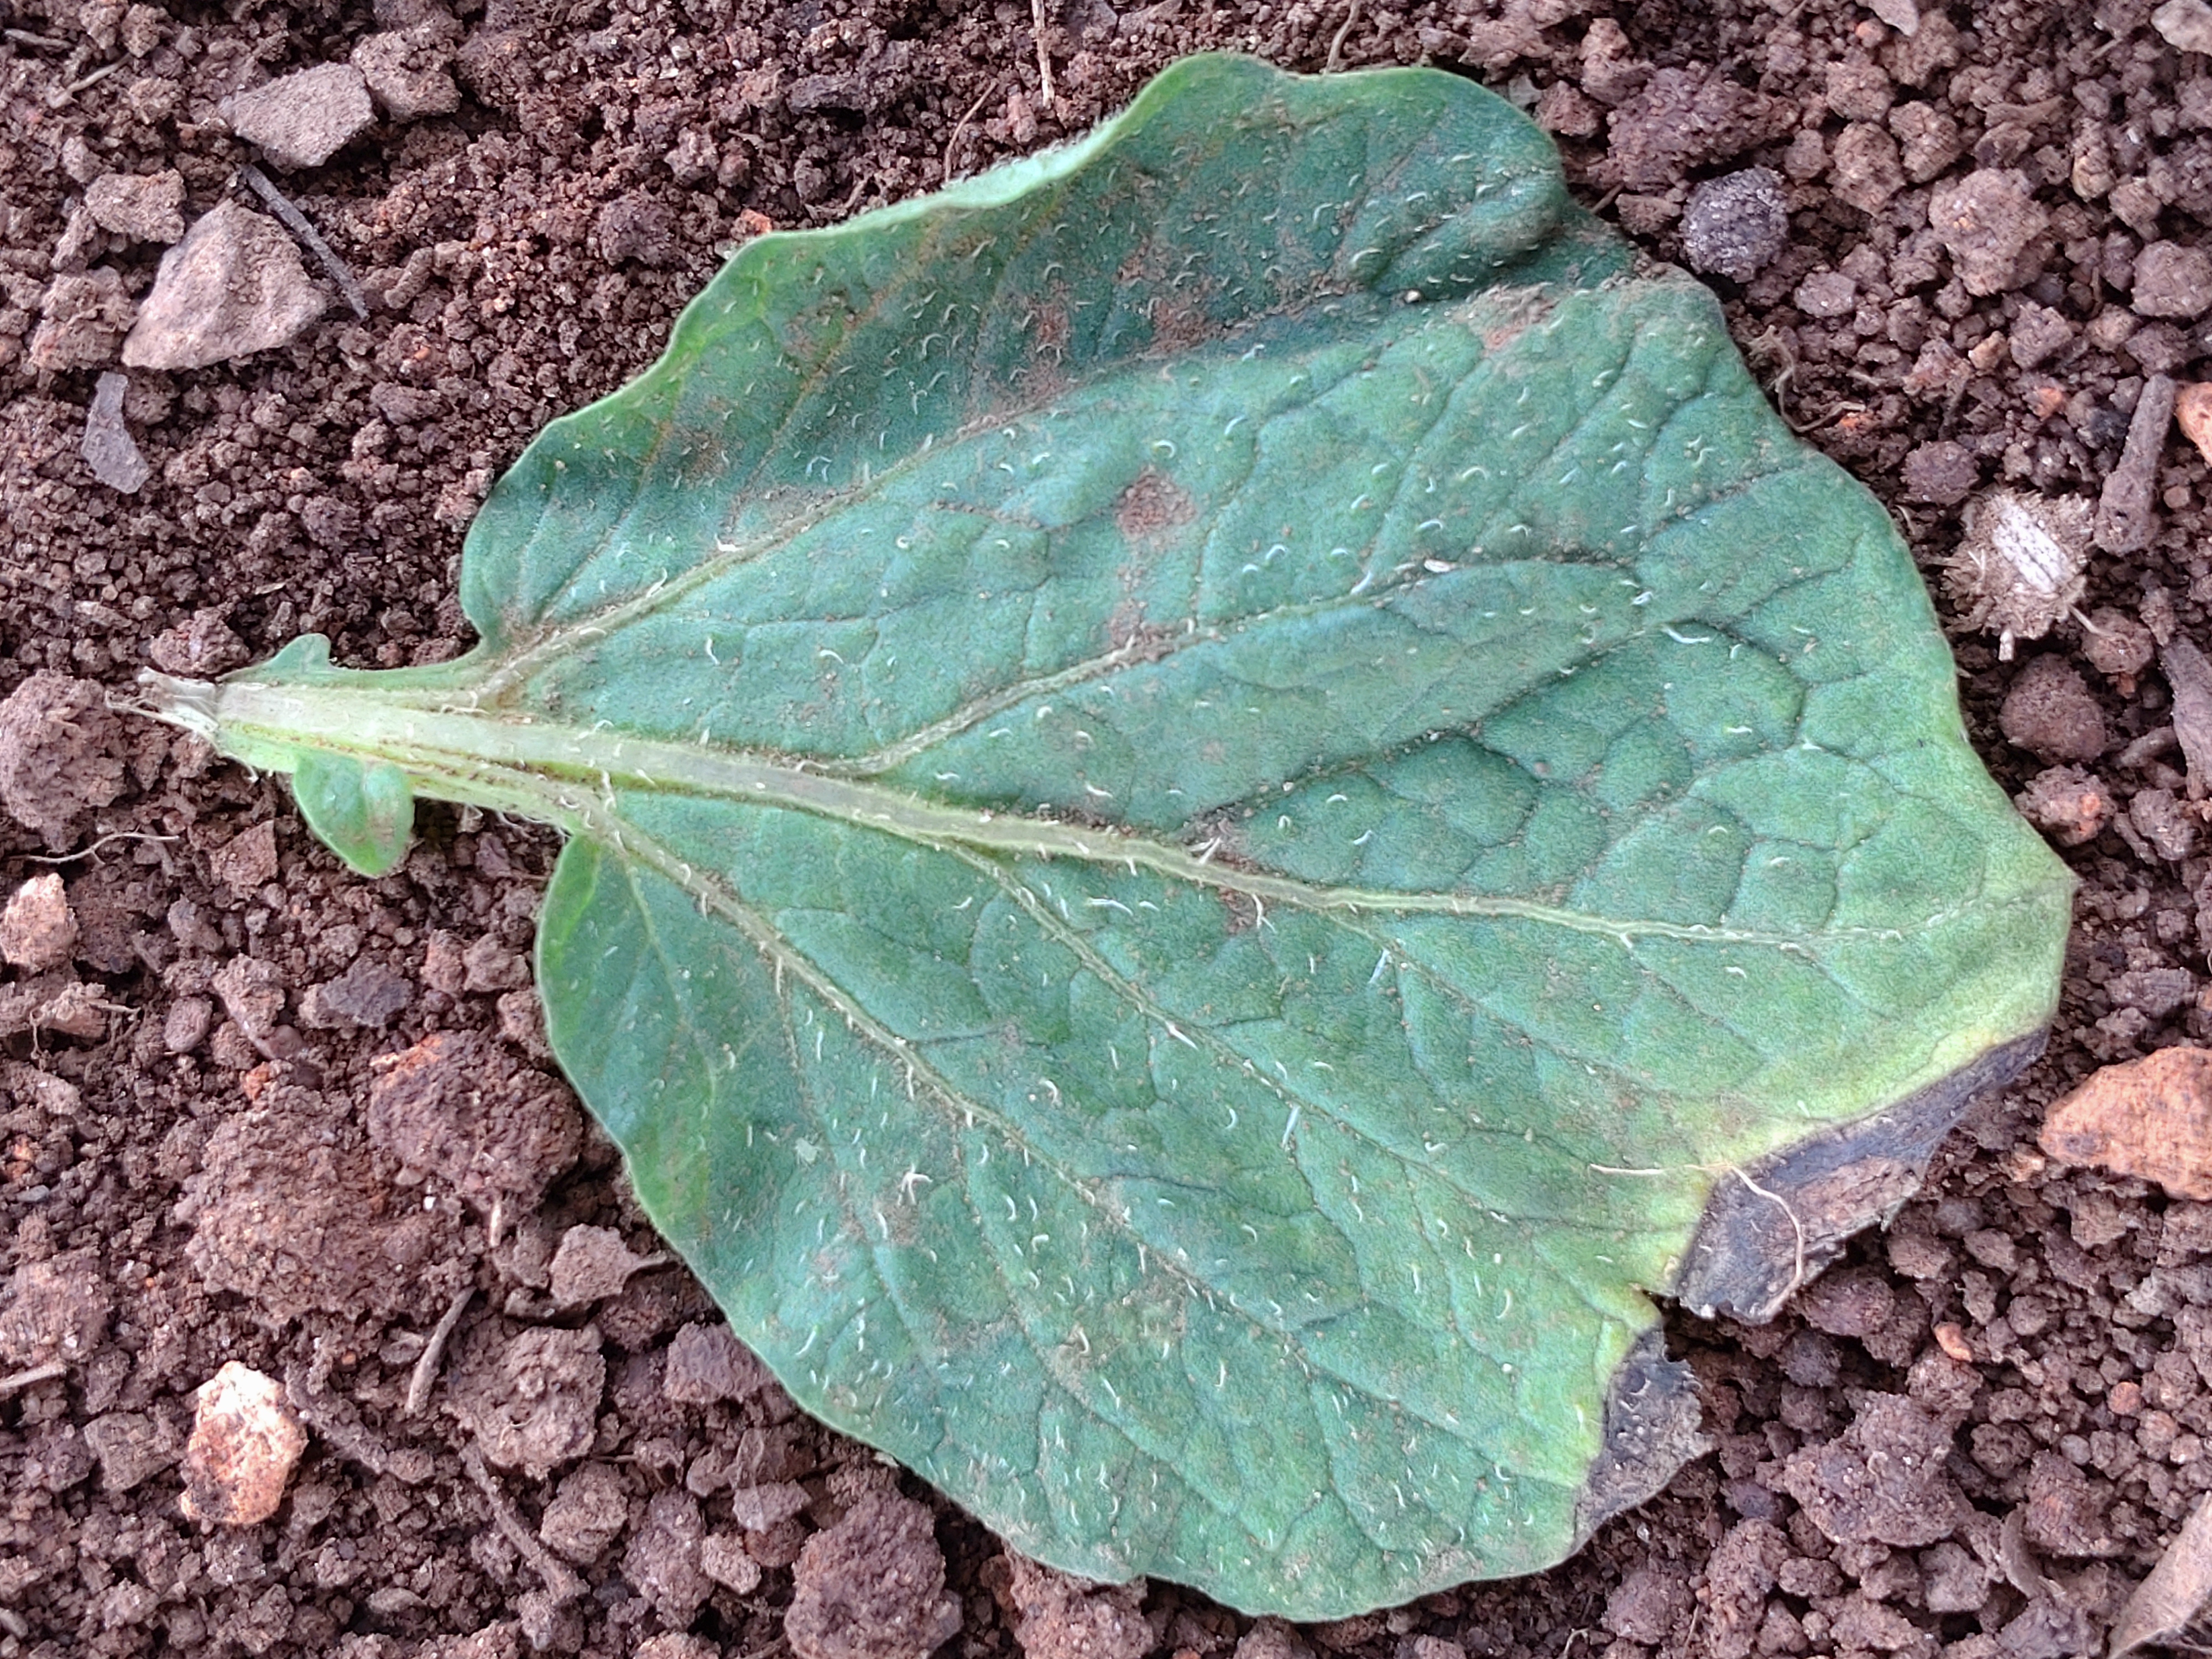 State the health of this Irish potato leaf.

early blight
